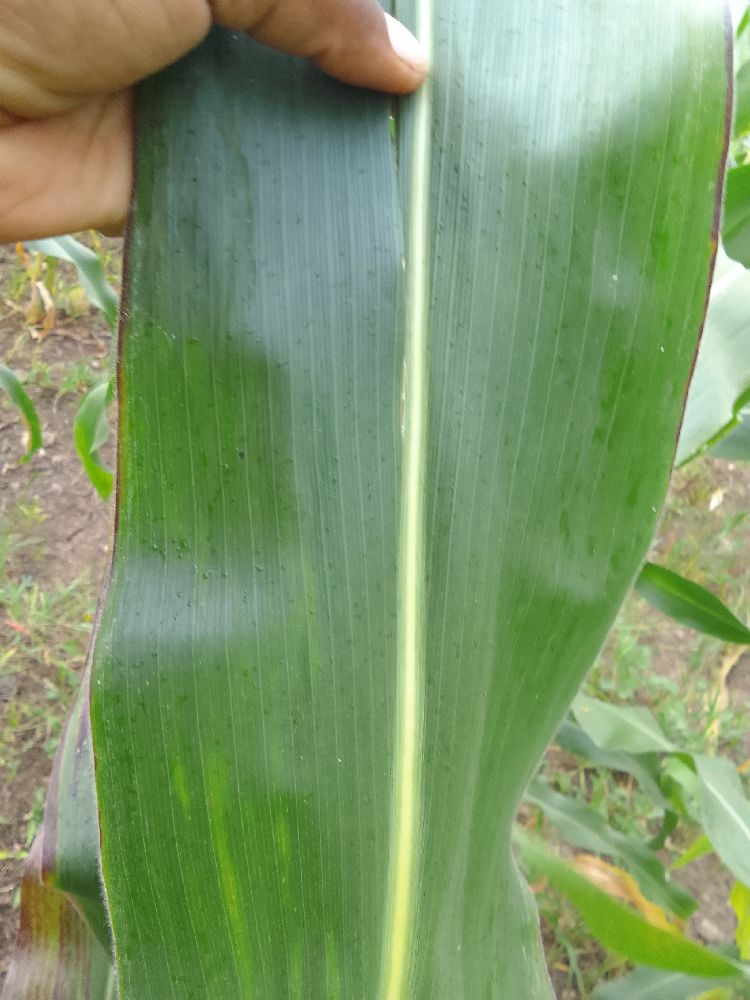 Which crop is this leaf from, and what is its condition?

maize, healthy
